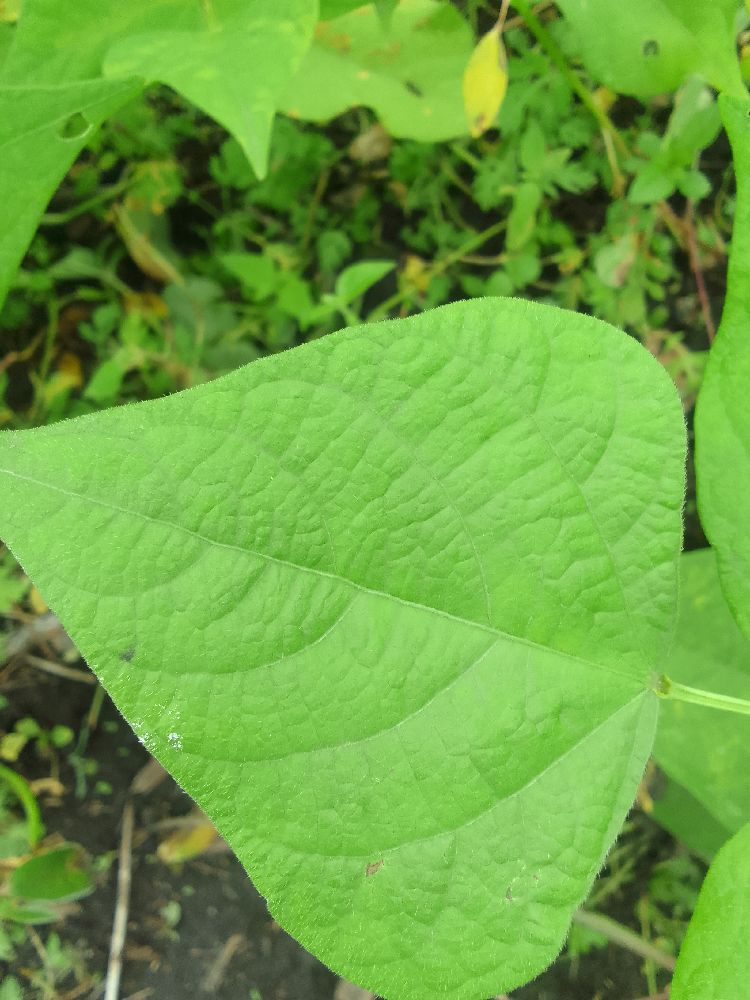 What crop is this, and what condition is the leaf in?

common bean, healthy
